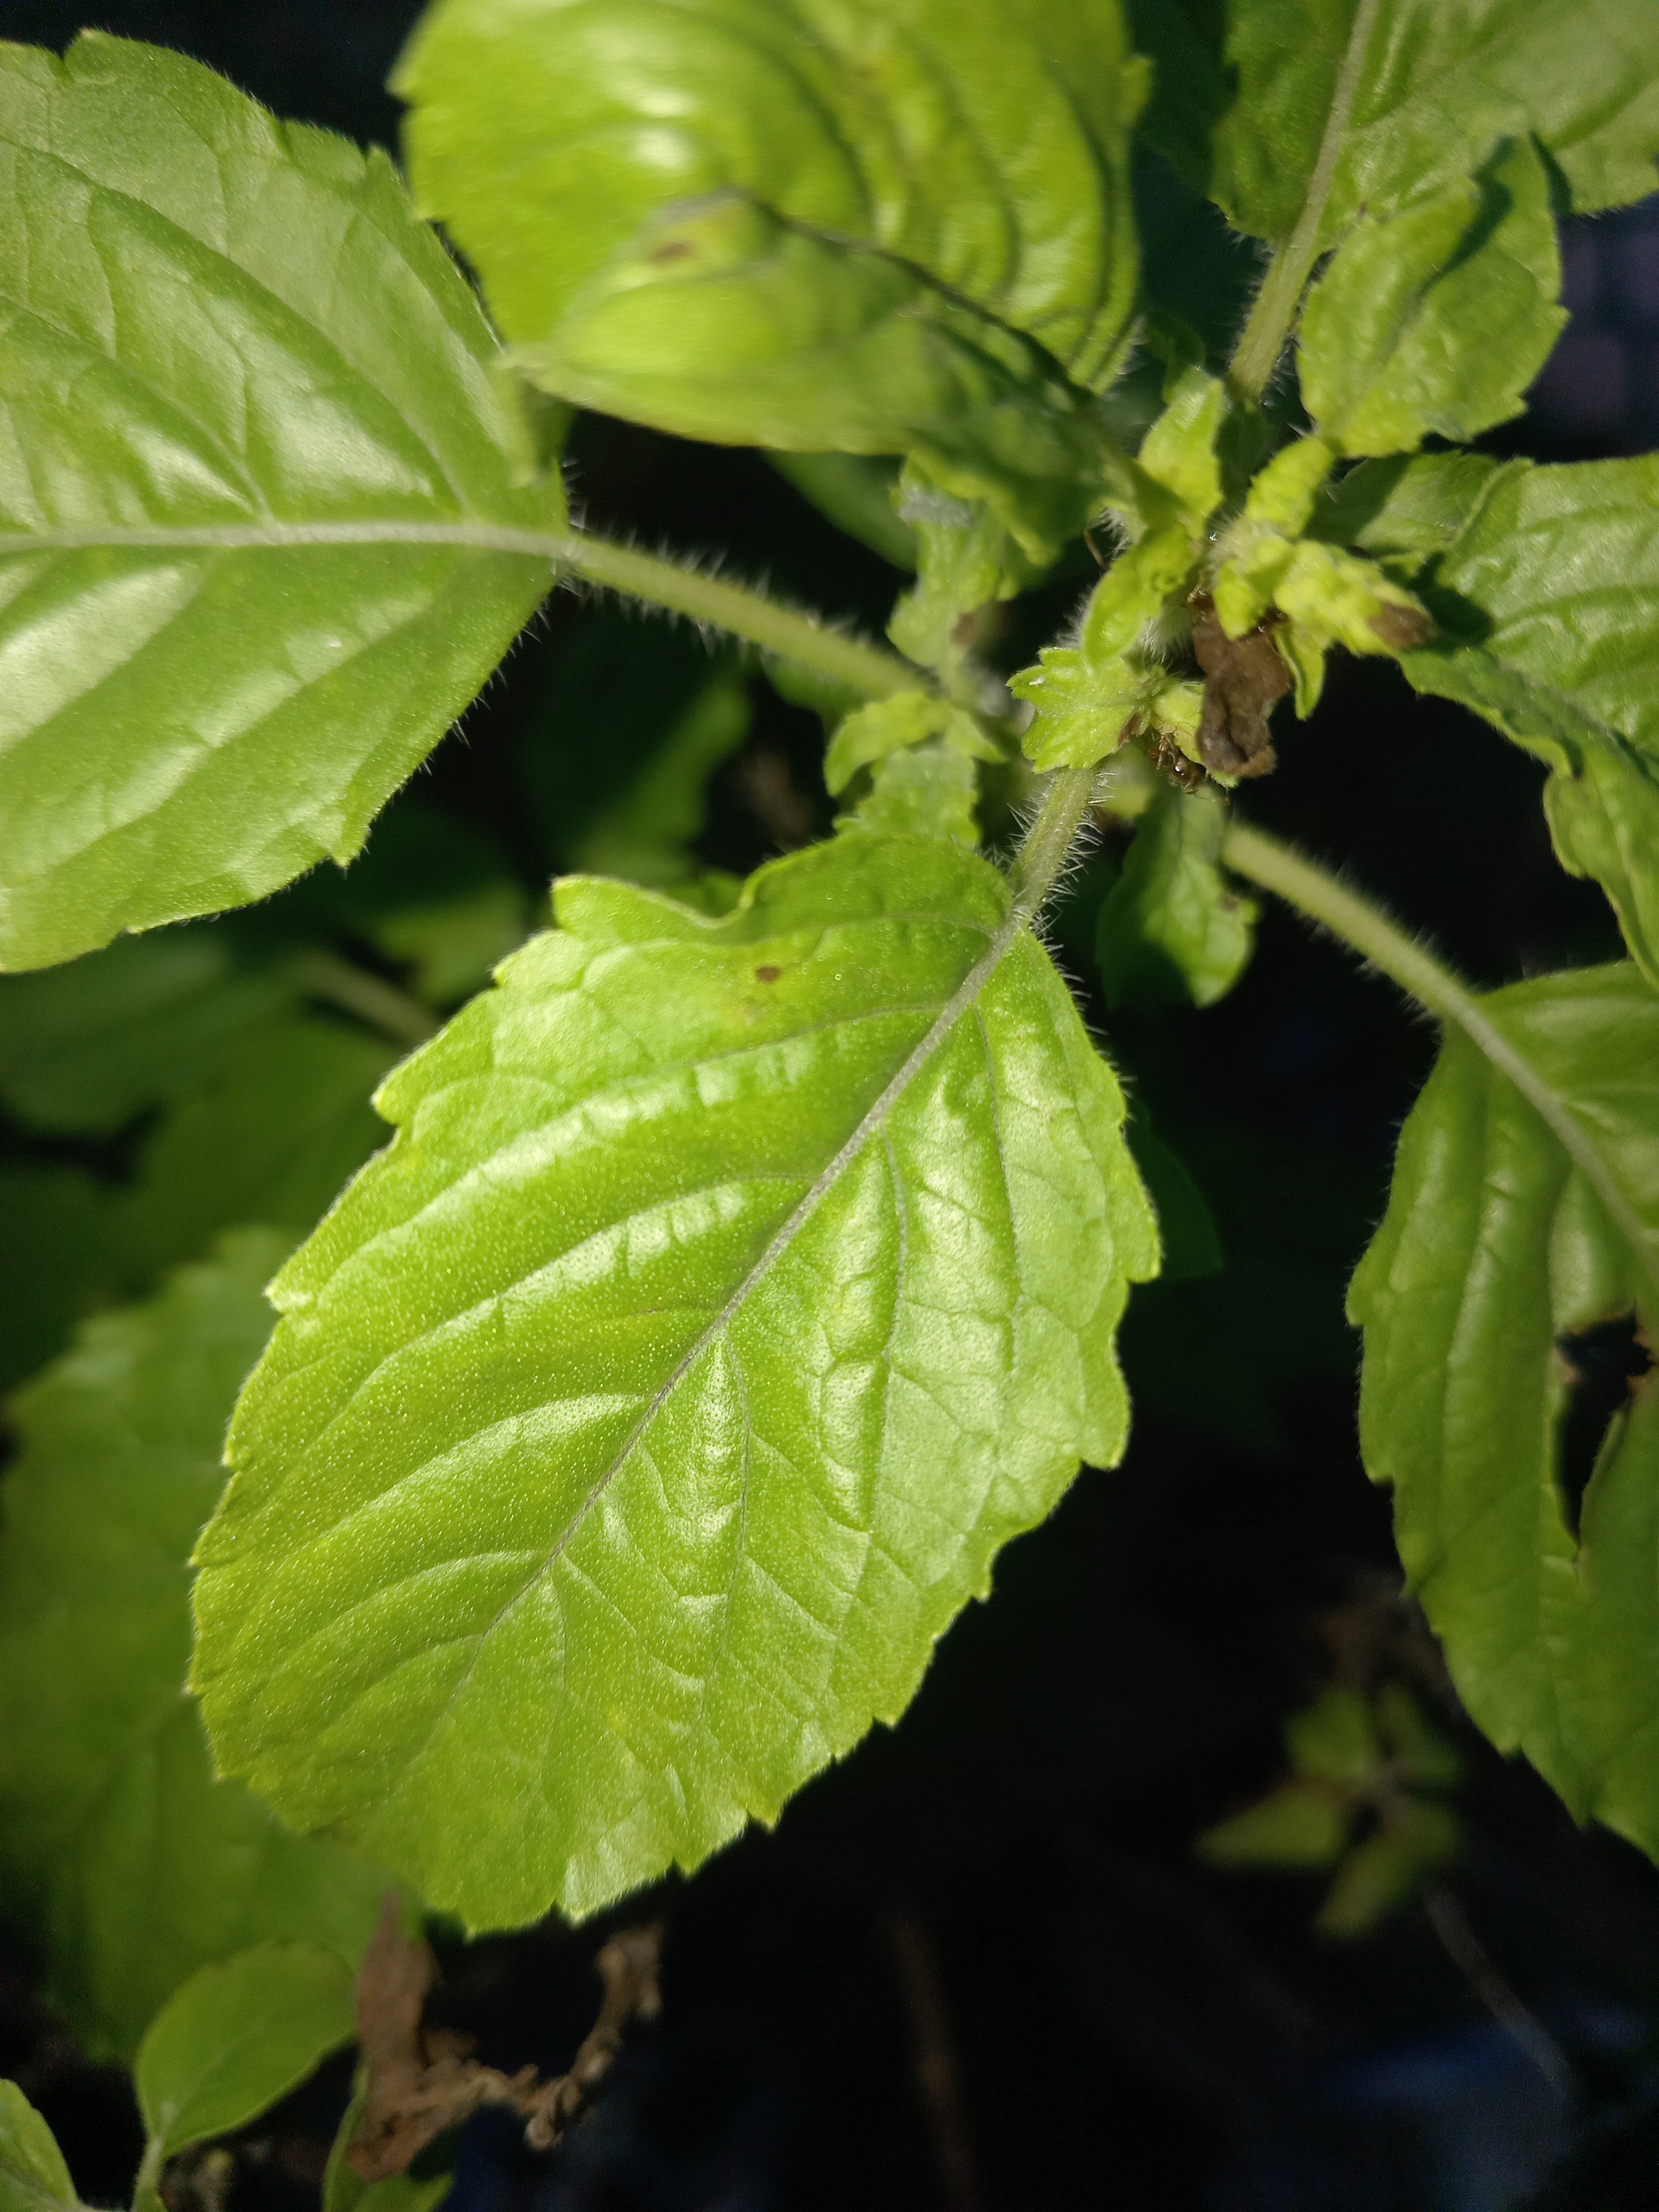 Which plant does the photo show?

tulshi
